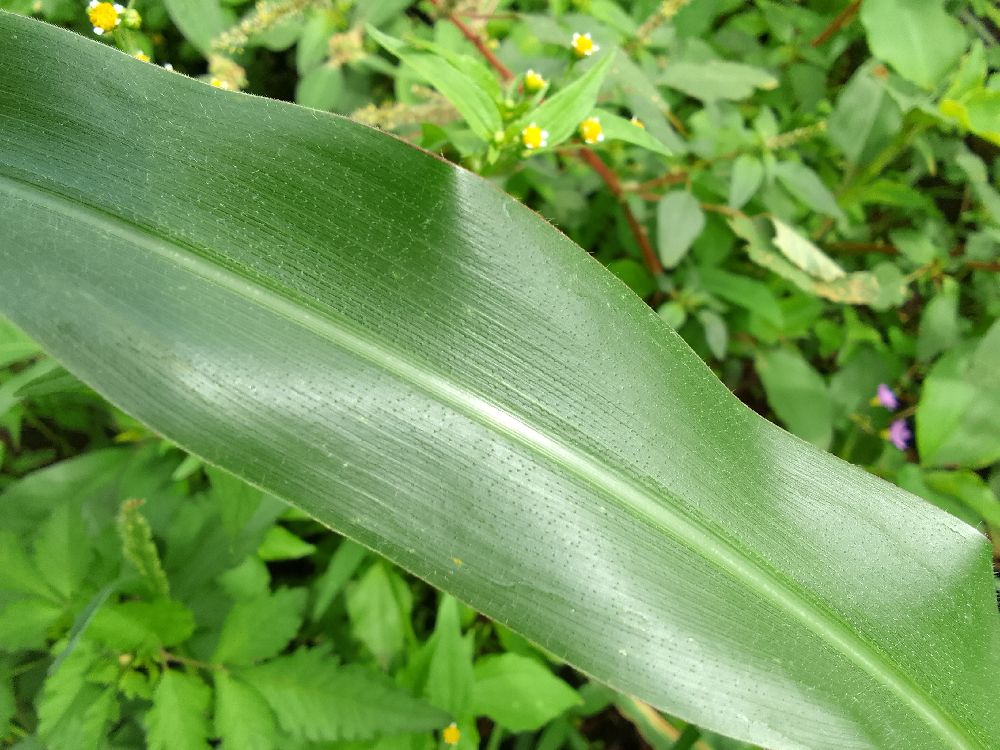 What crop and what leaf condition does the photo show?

common bean, healthy
